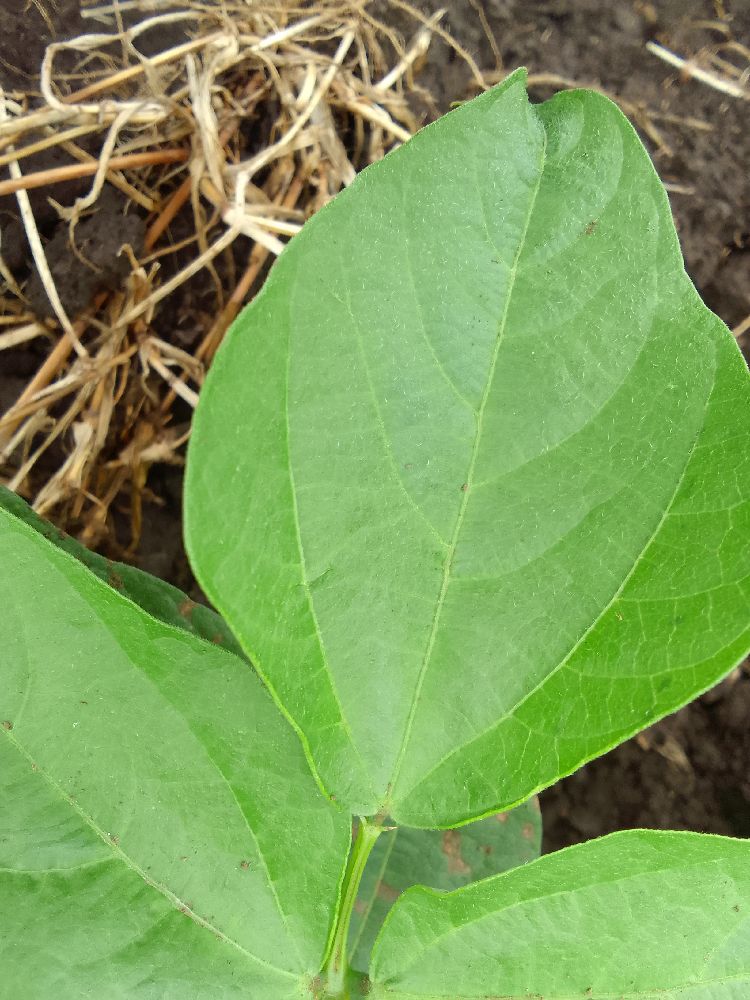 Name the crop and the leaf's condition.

common bean, healthy
